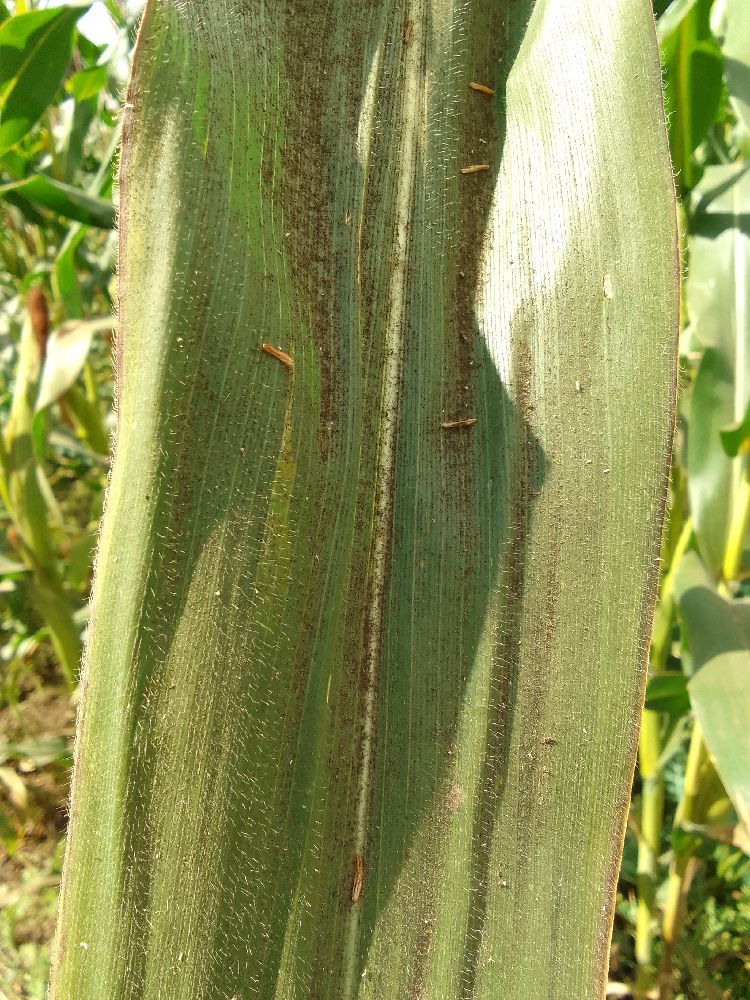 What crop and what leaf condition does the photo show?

maize, healthy
